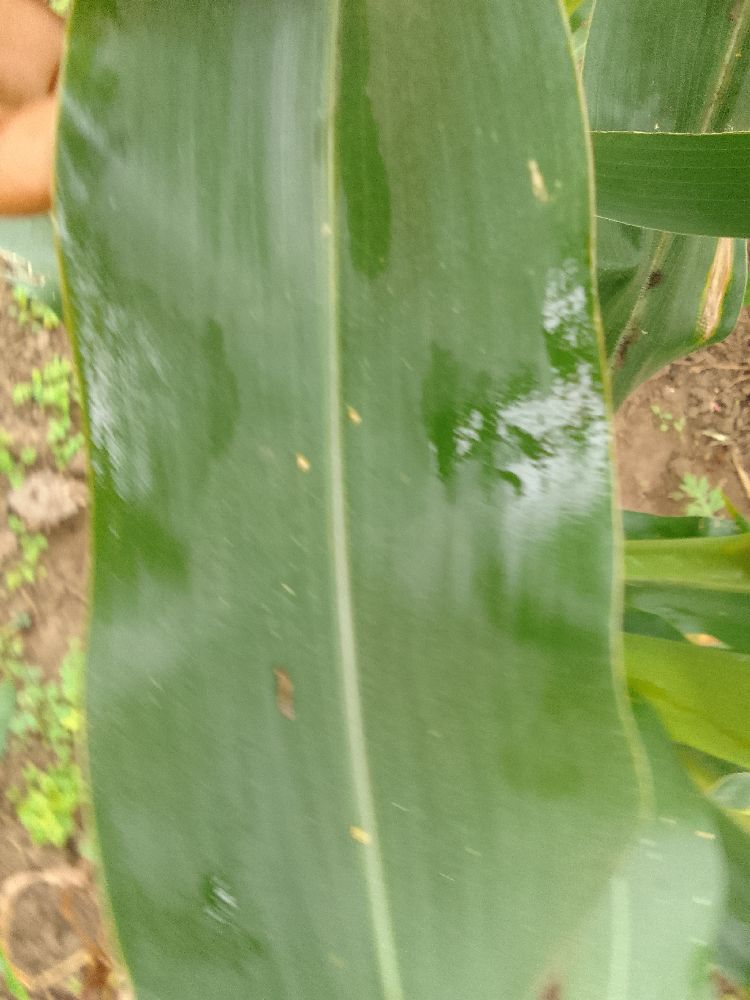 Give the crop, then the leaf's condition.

maize, healthy
